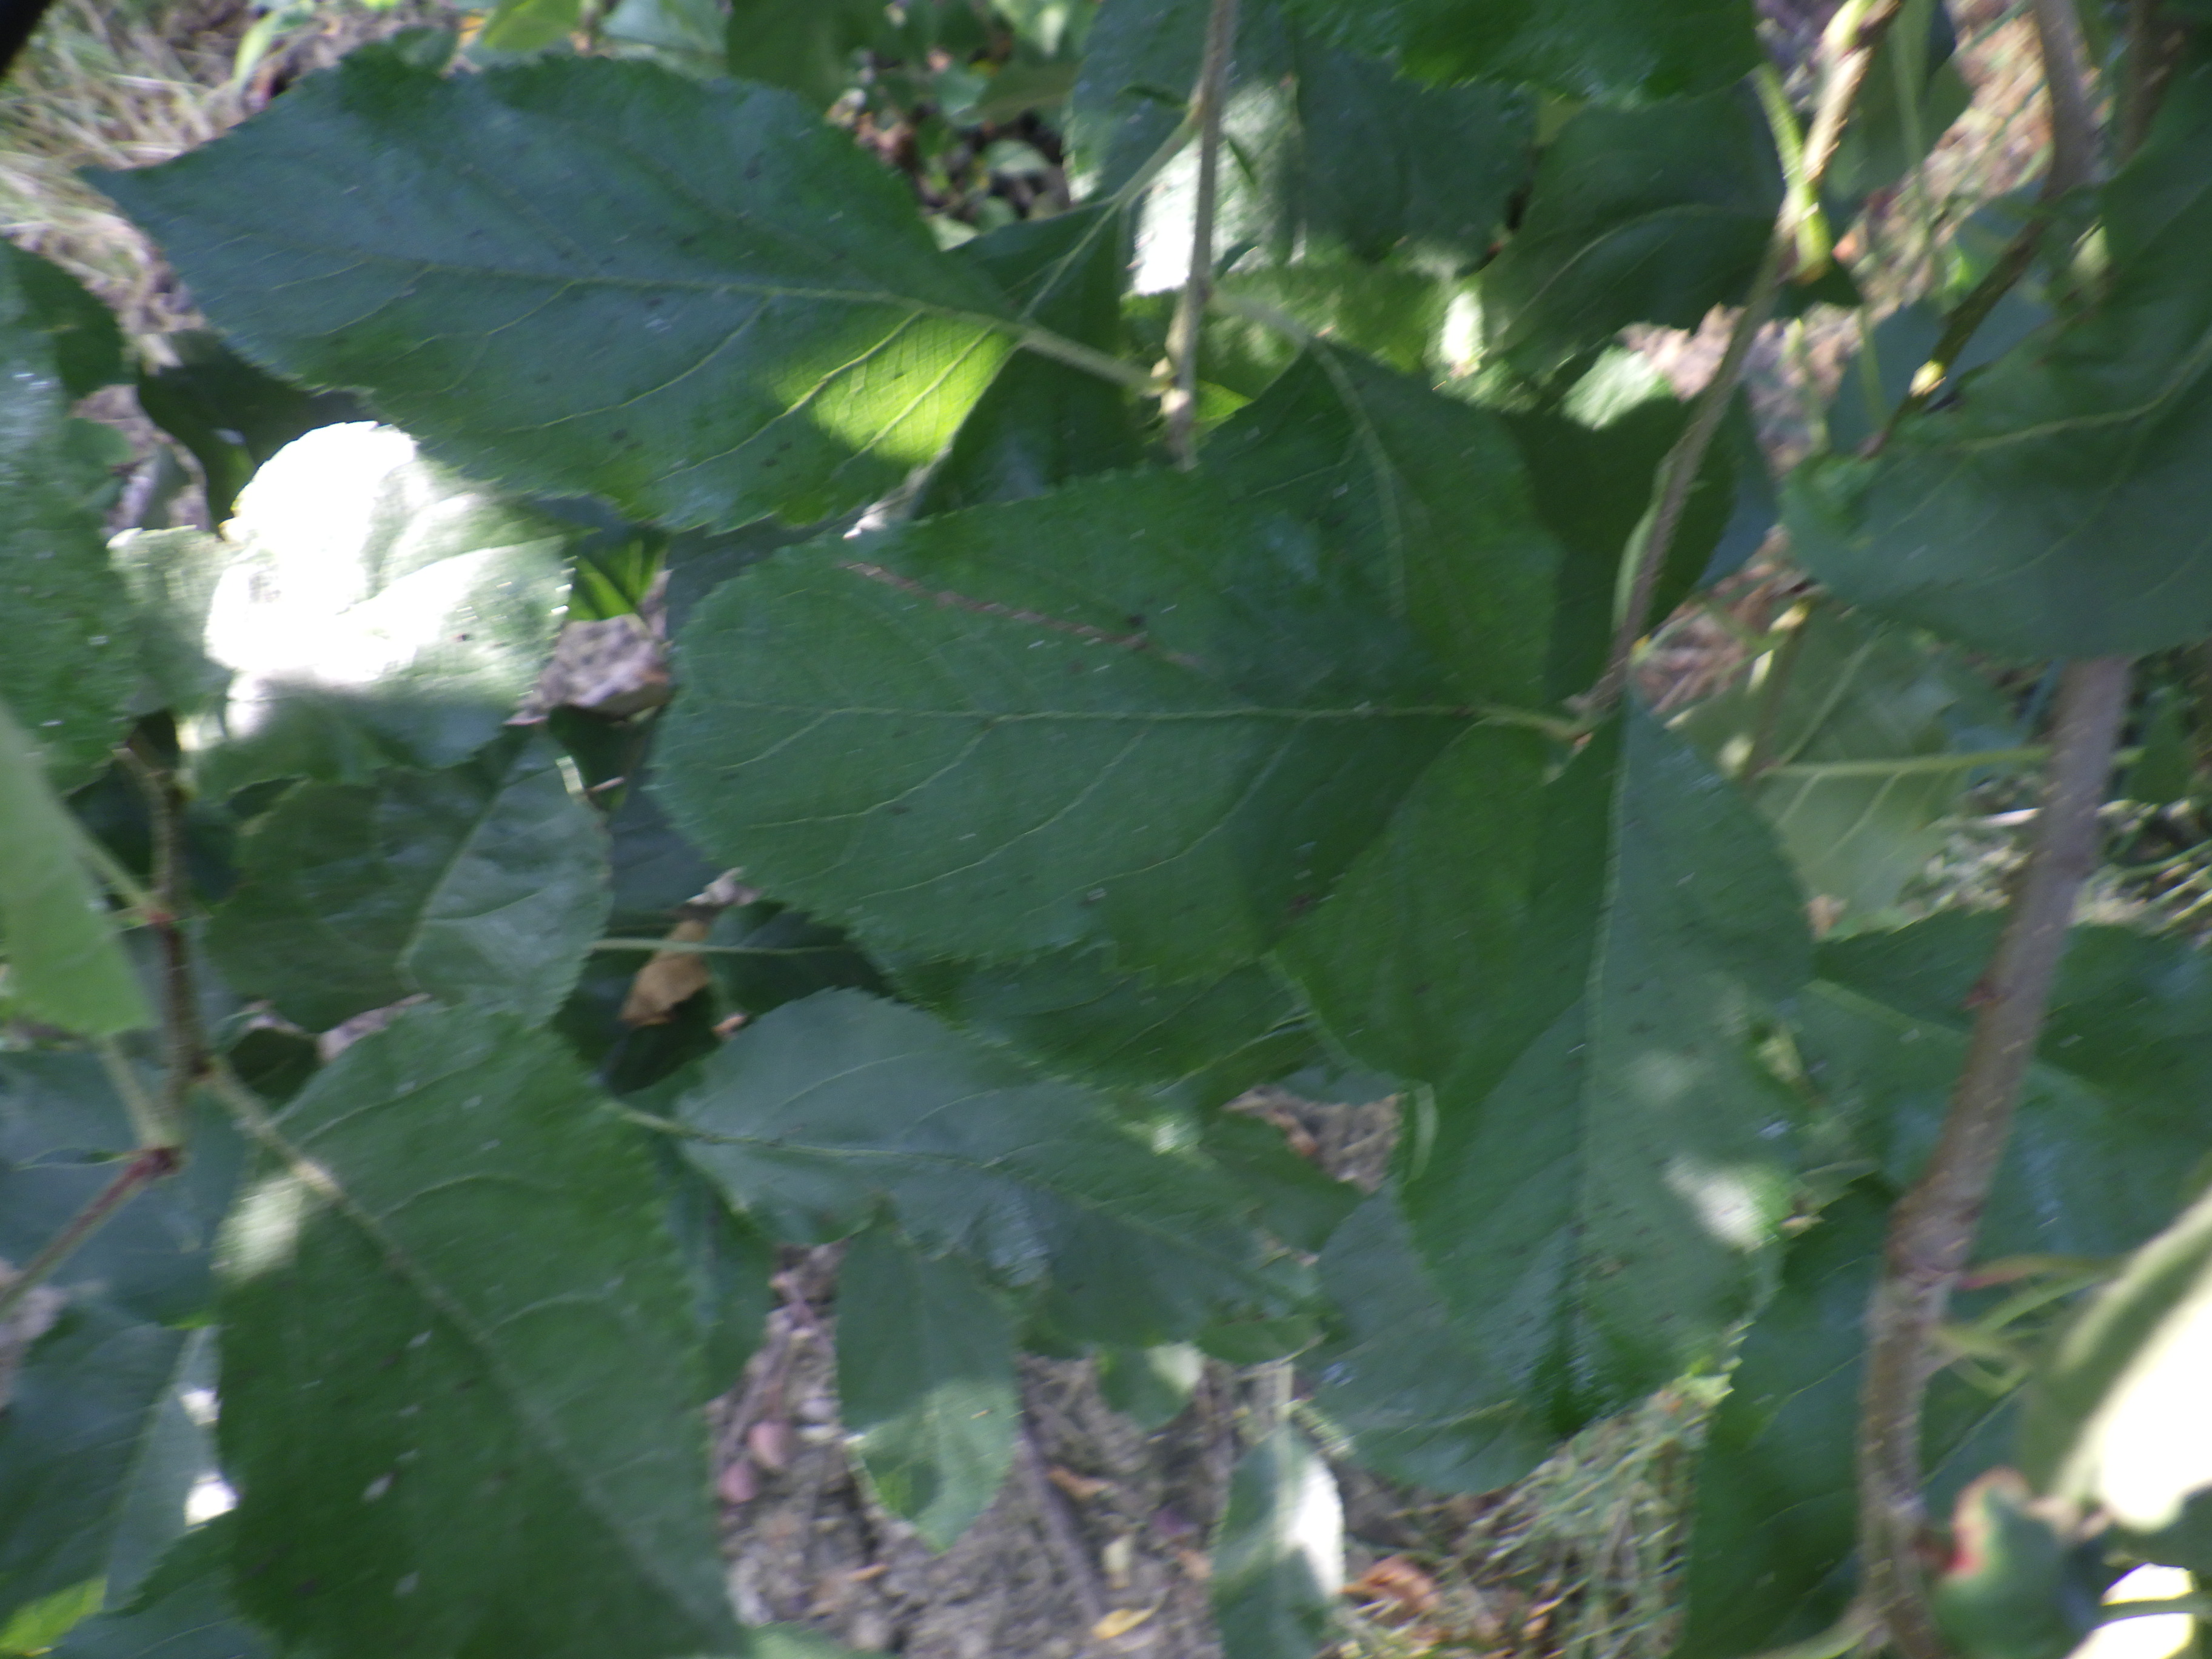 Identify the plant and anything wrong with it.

apple, aphids
